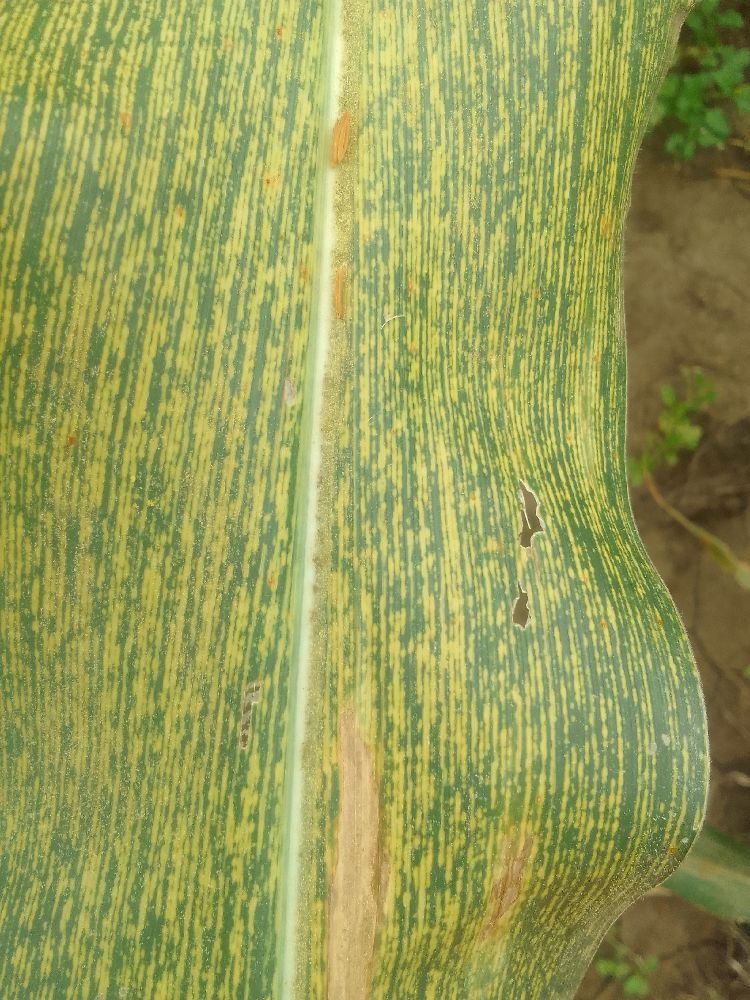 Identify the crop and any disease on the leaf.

maize, maize streak virus
